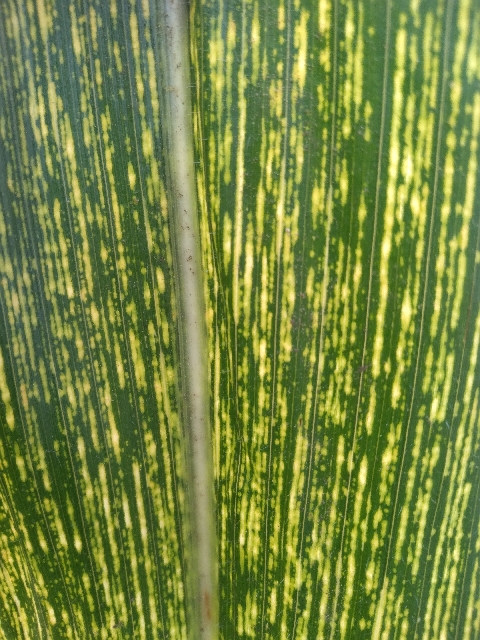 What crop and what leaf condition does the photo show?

maize, maize streak virus
